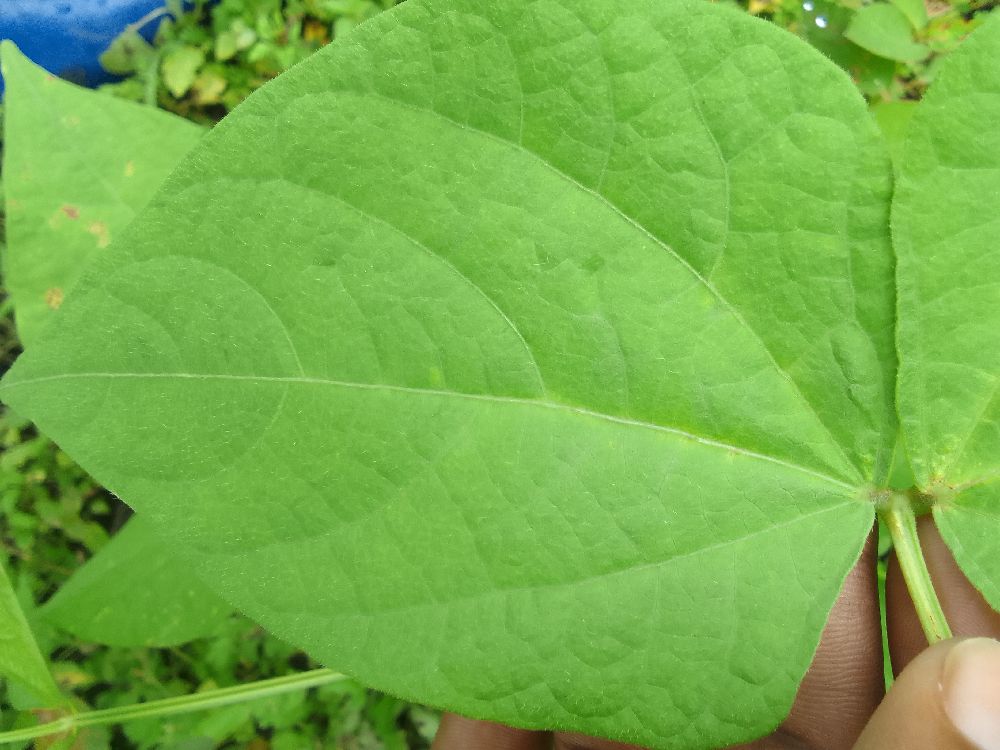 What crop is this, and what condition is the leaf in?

common bean, healthy
